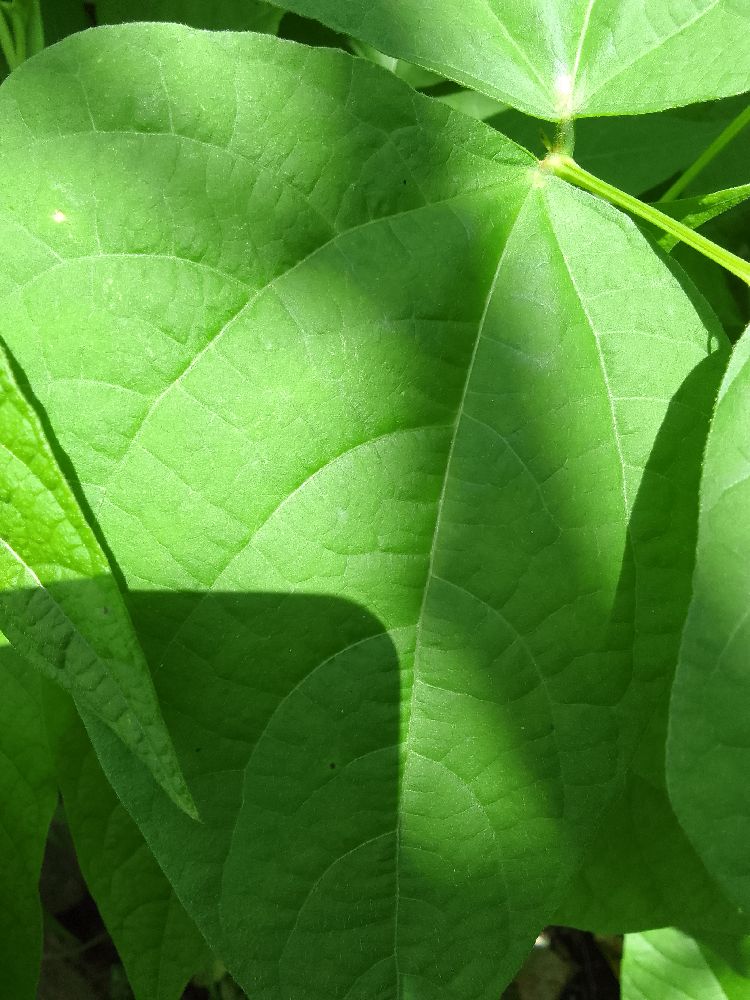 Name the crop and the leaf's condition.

common bean, healthy
